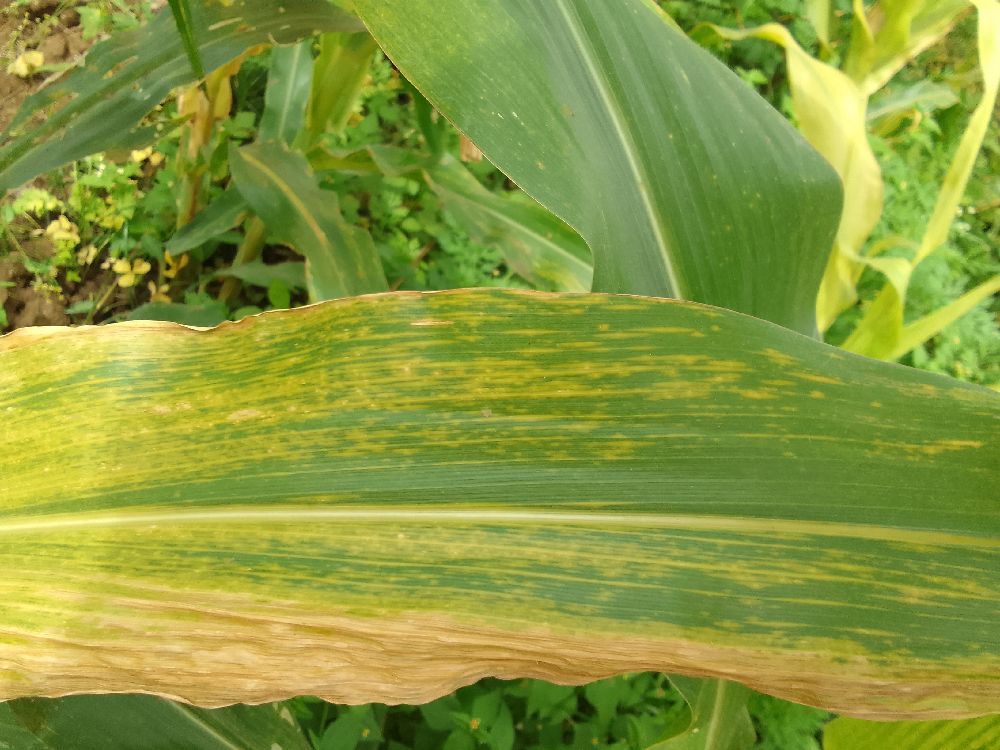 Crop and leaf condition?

maize, maize lethal necrosis
